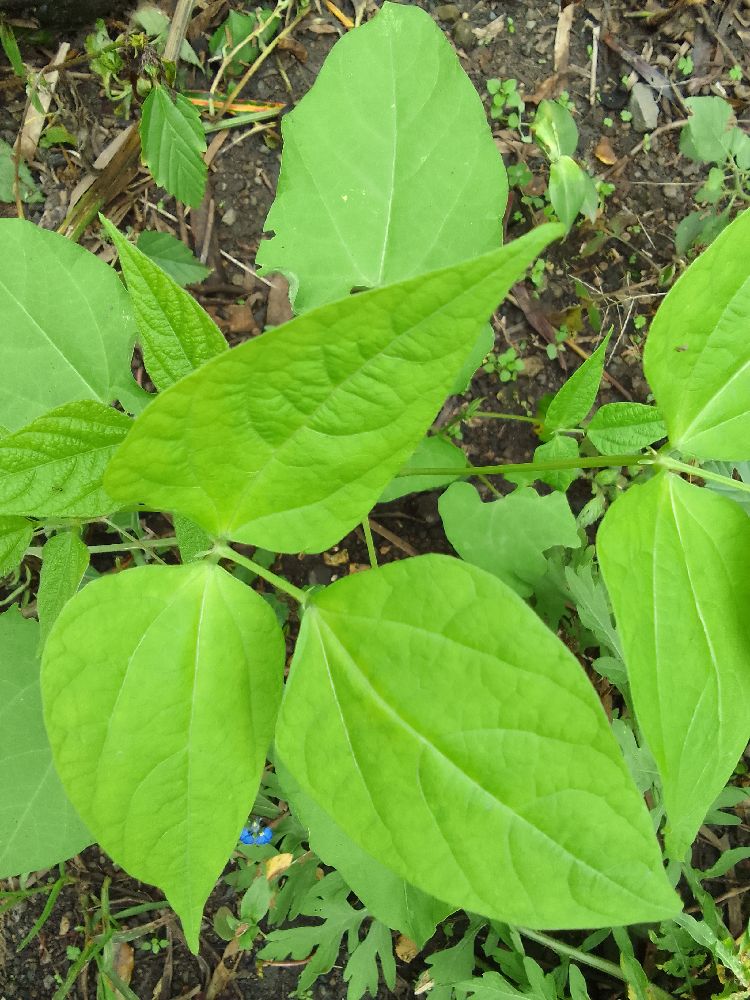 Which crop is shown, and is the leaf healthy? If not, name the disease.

common bean, healthy
